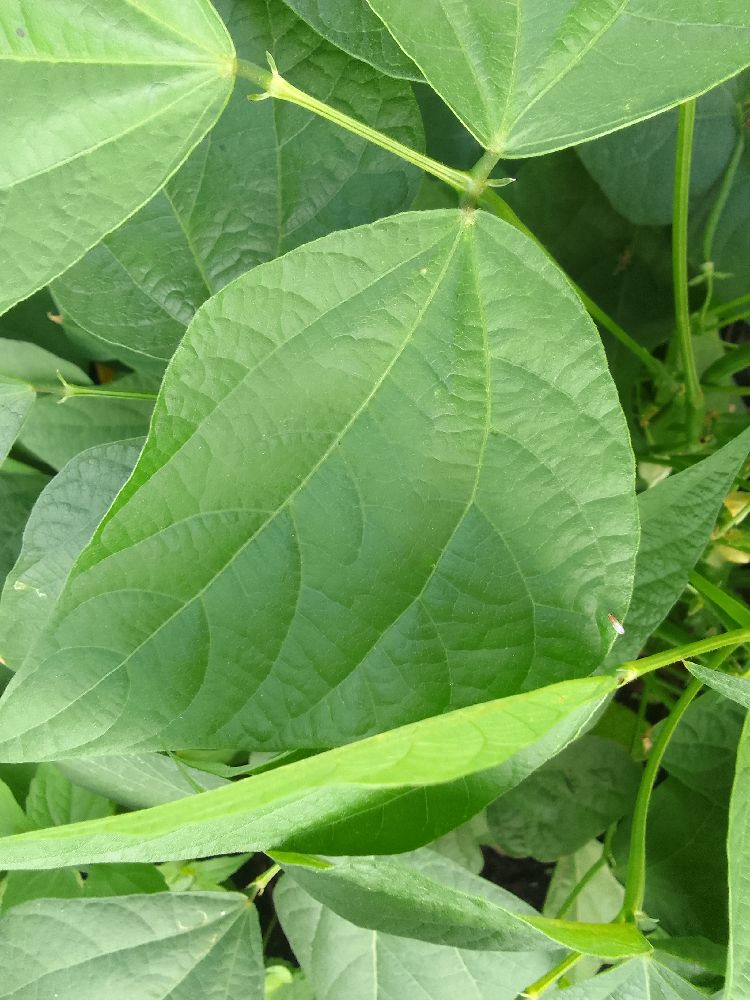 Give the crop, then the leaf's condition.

common bean, healthy
